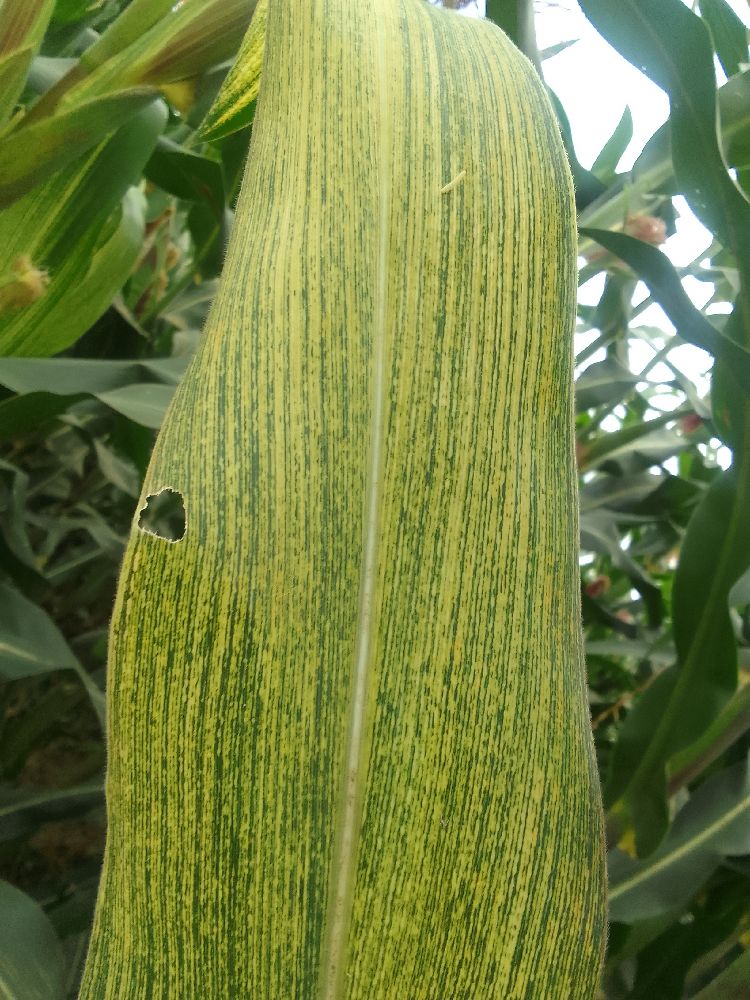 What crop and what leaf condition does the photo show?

maize, maize streak virus
